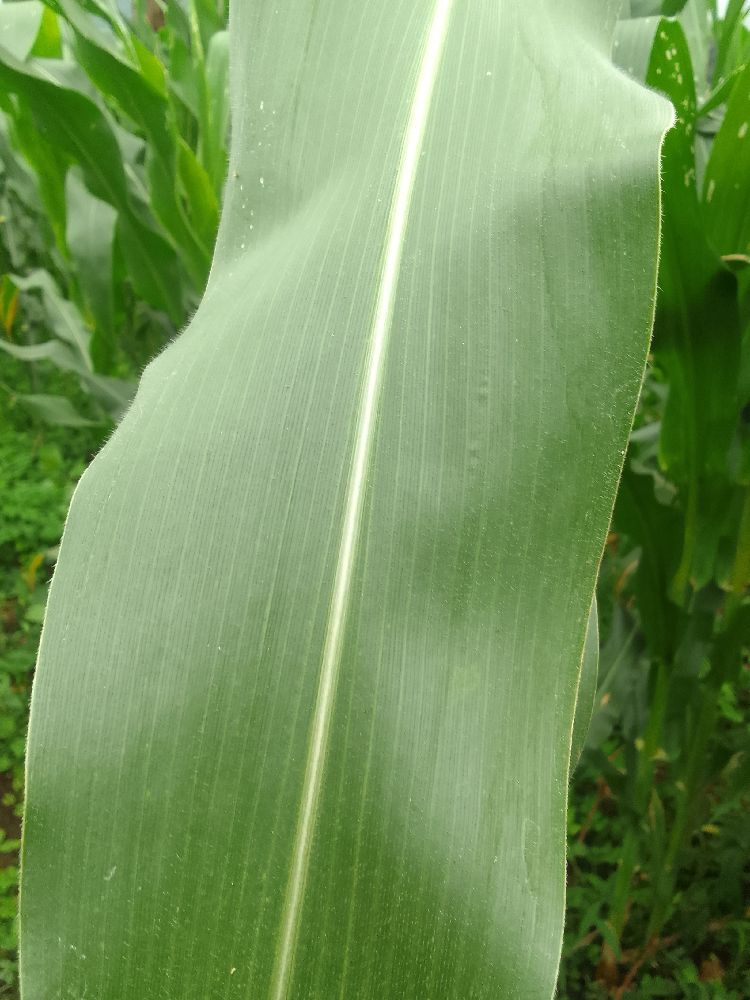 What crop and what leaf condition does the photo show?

maize, healthy
